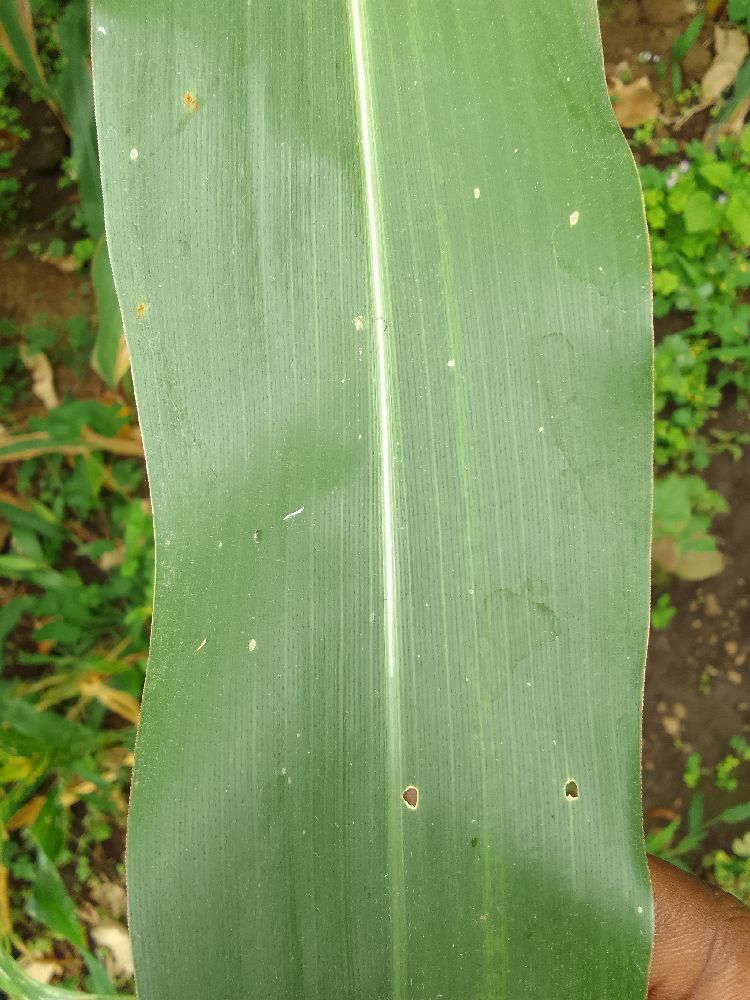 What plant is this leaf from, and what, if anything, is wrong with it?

maize, healthy
